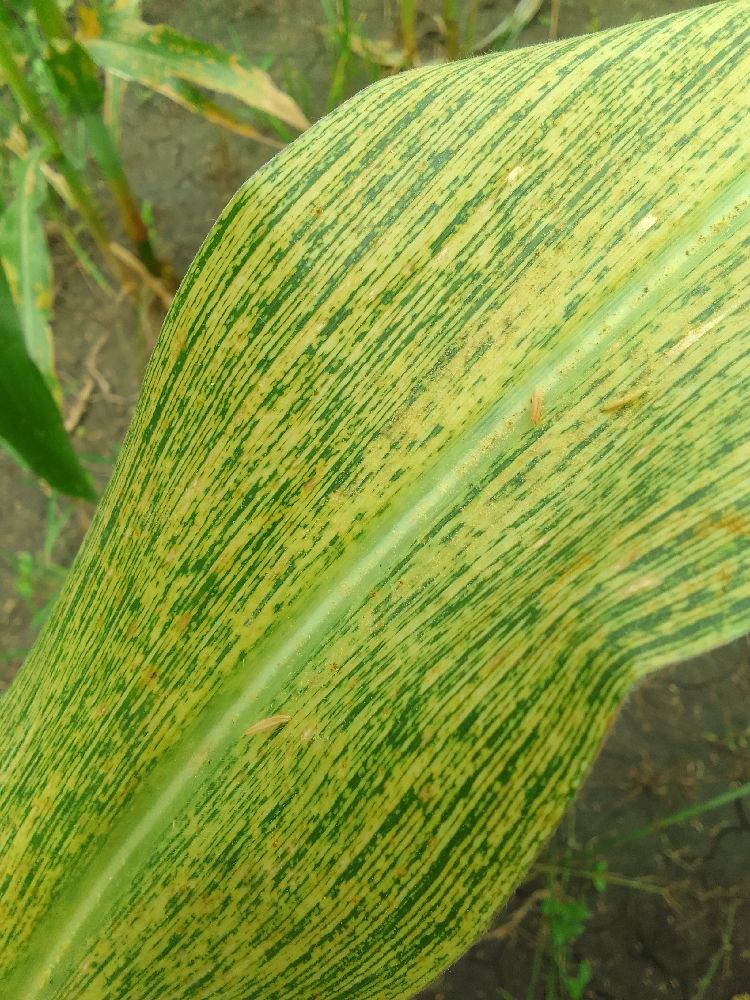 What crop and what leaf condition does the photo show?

maize, maize streak virus
